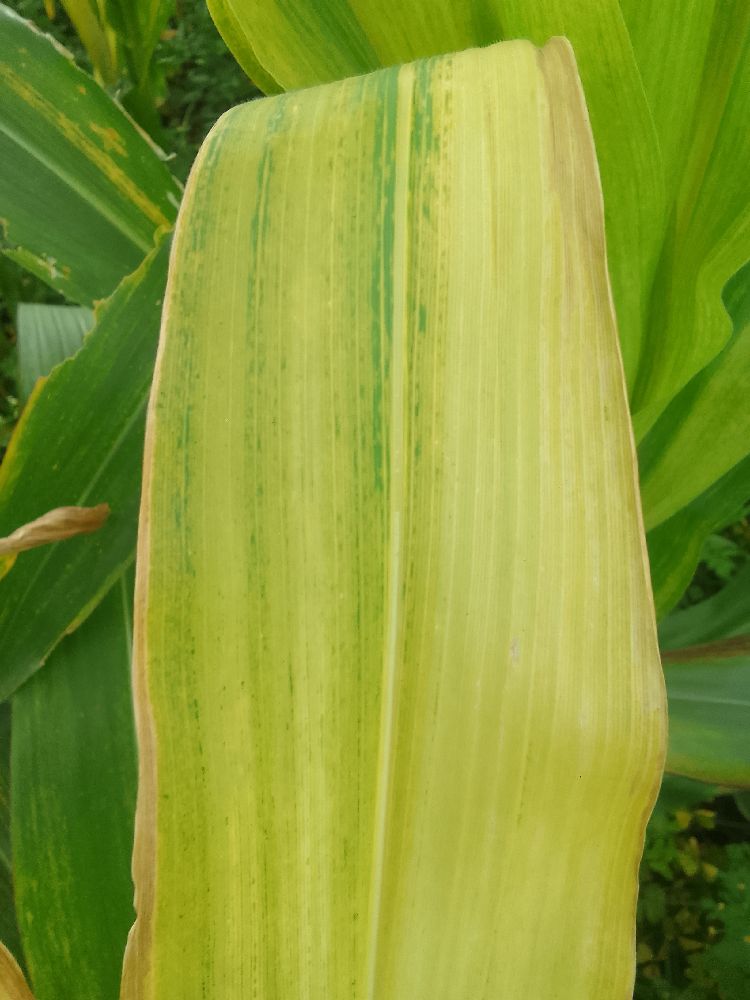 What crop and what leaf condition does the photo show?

maize, maize lethal necrosis
